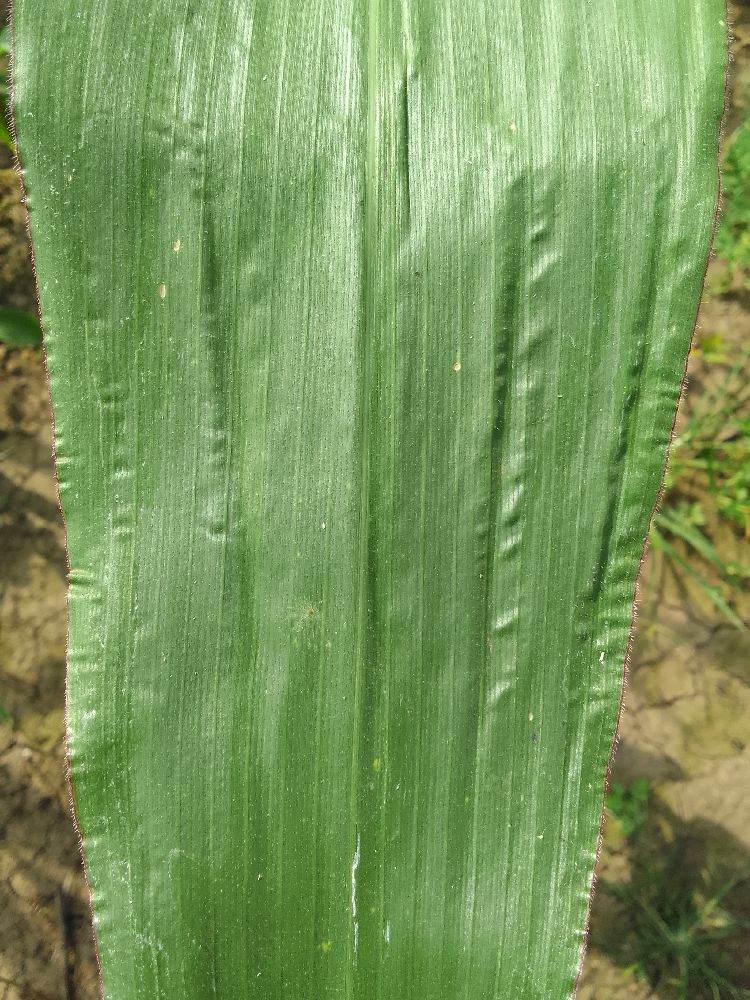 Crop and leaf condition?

maize, healthy
